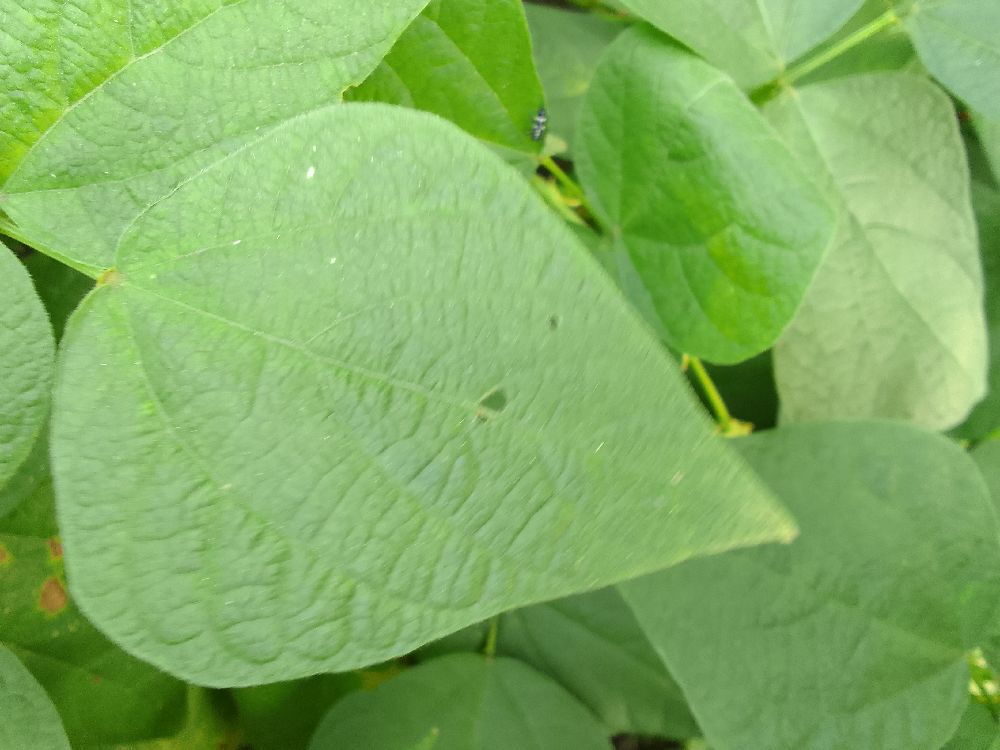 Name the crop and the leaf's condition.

common bean, healthy
